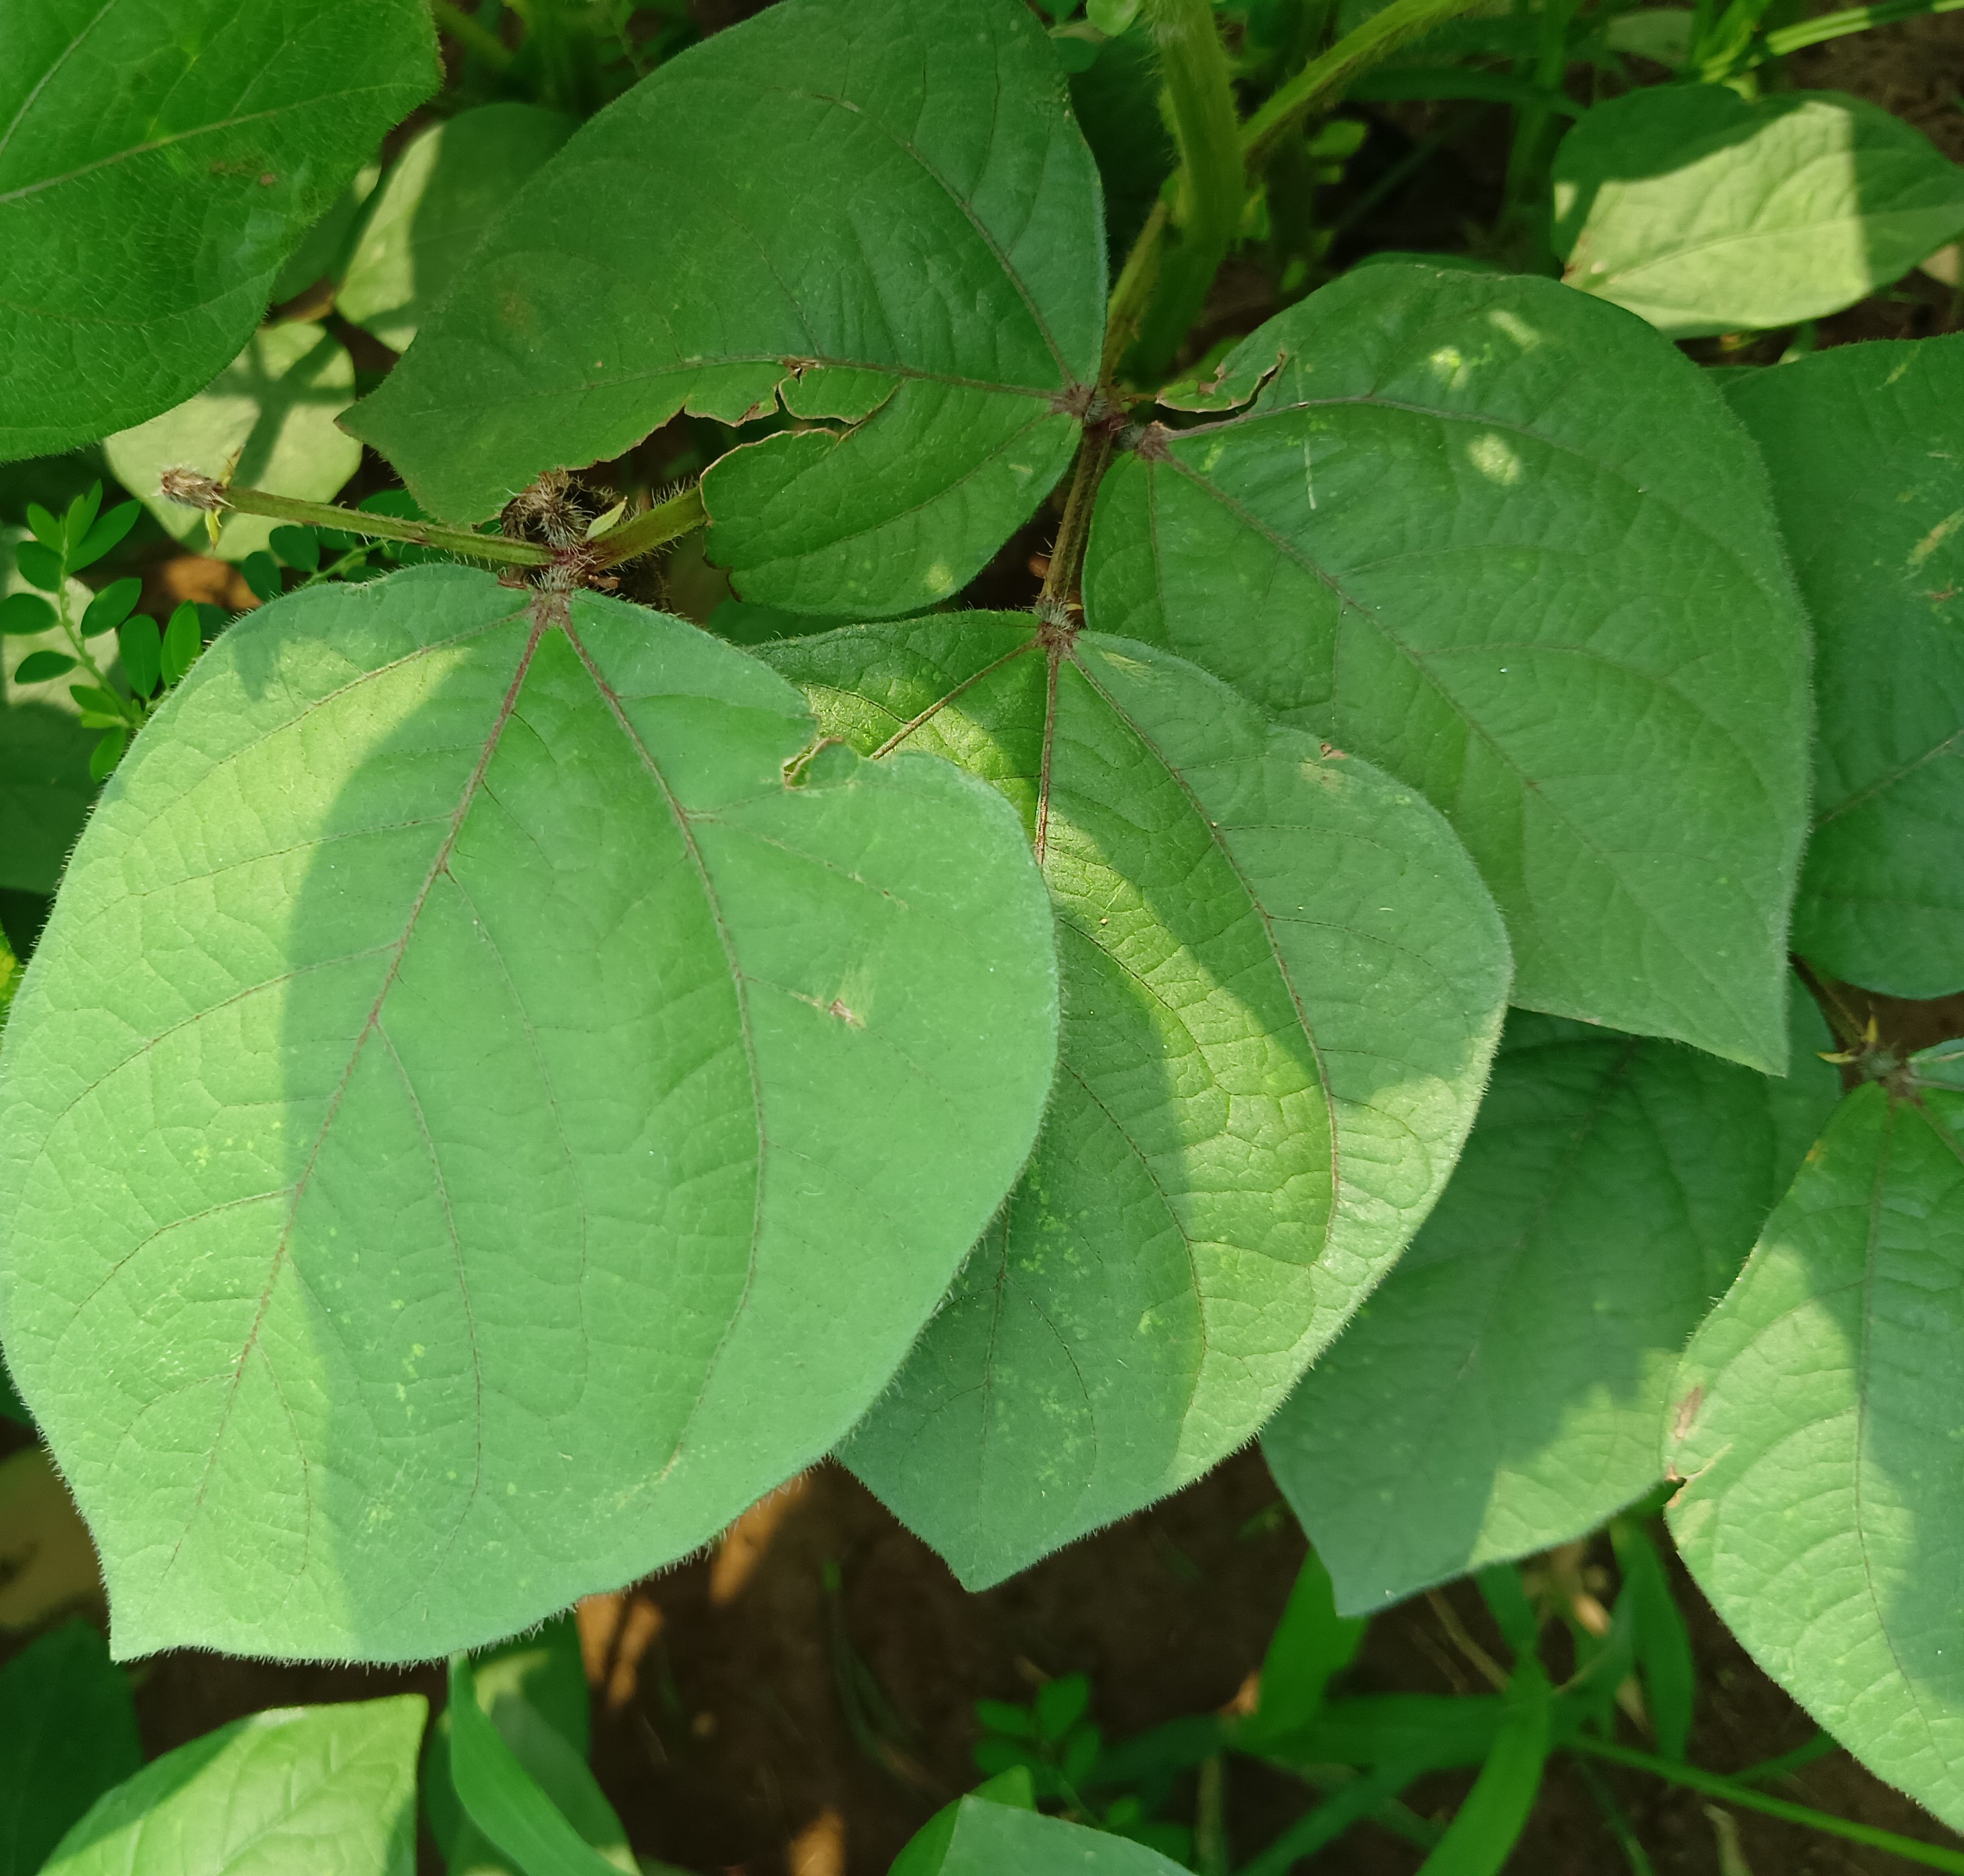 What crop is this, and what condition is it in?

mungbean, healthy
